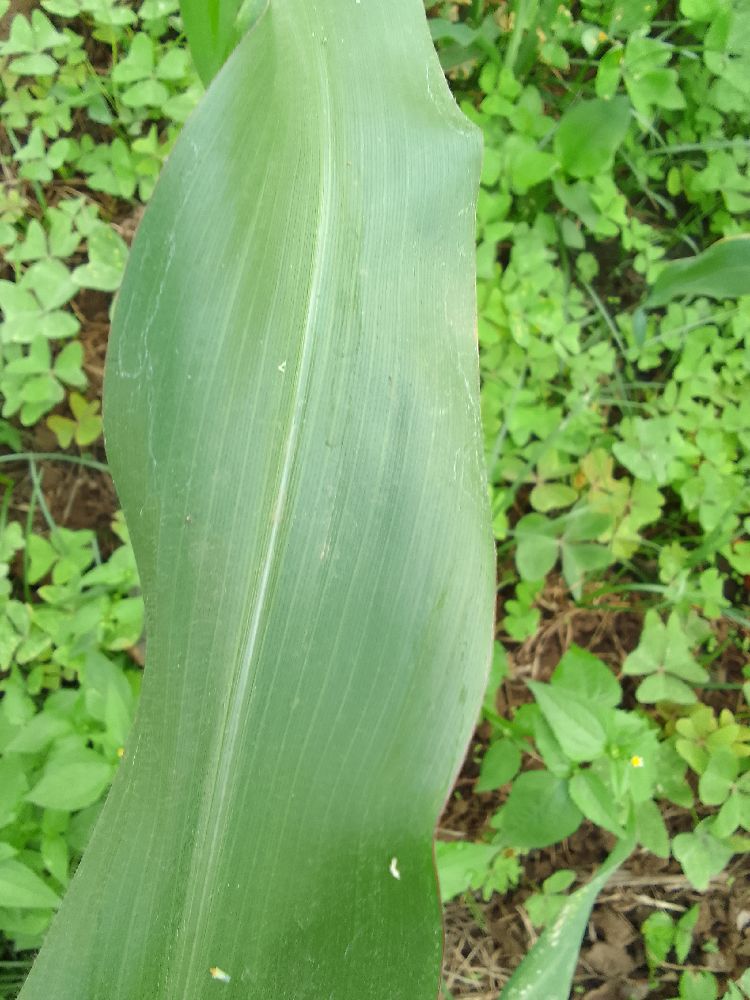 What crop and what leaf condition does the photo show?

maize, healthy
